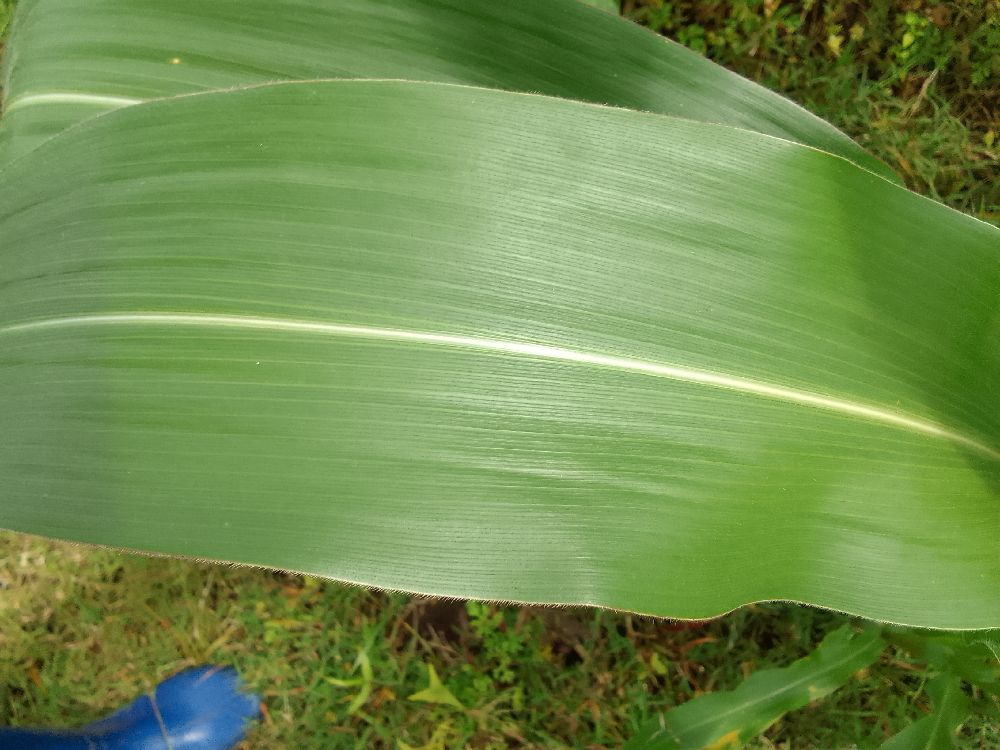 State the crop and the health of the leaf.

maize, healthy
